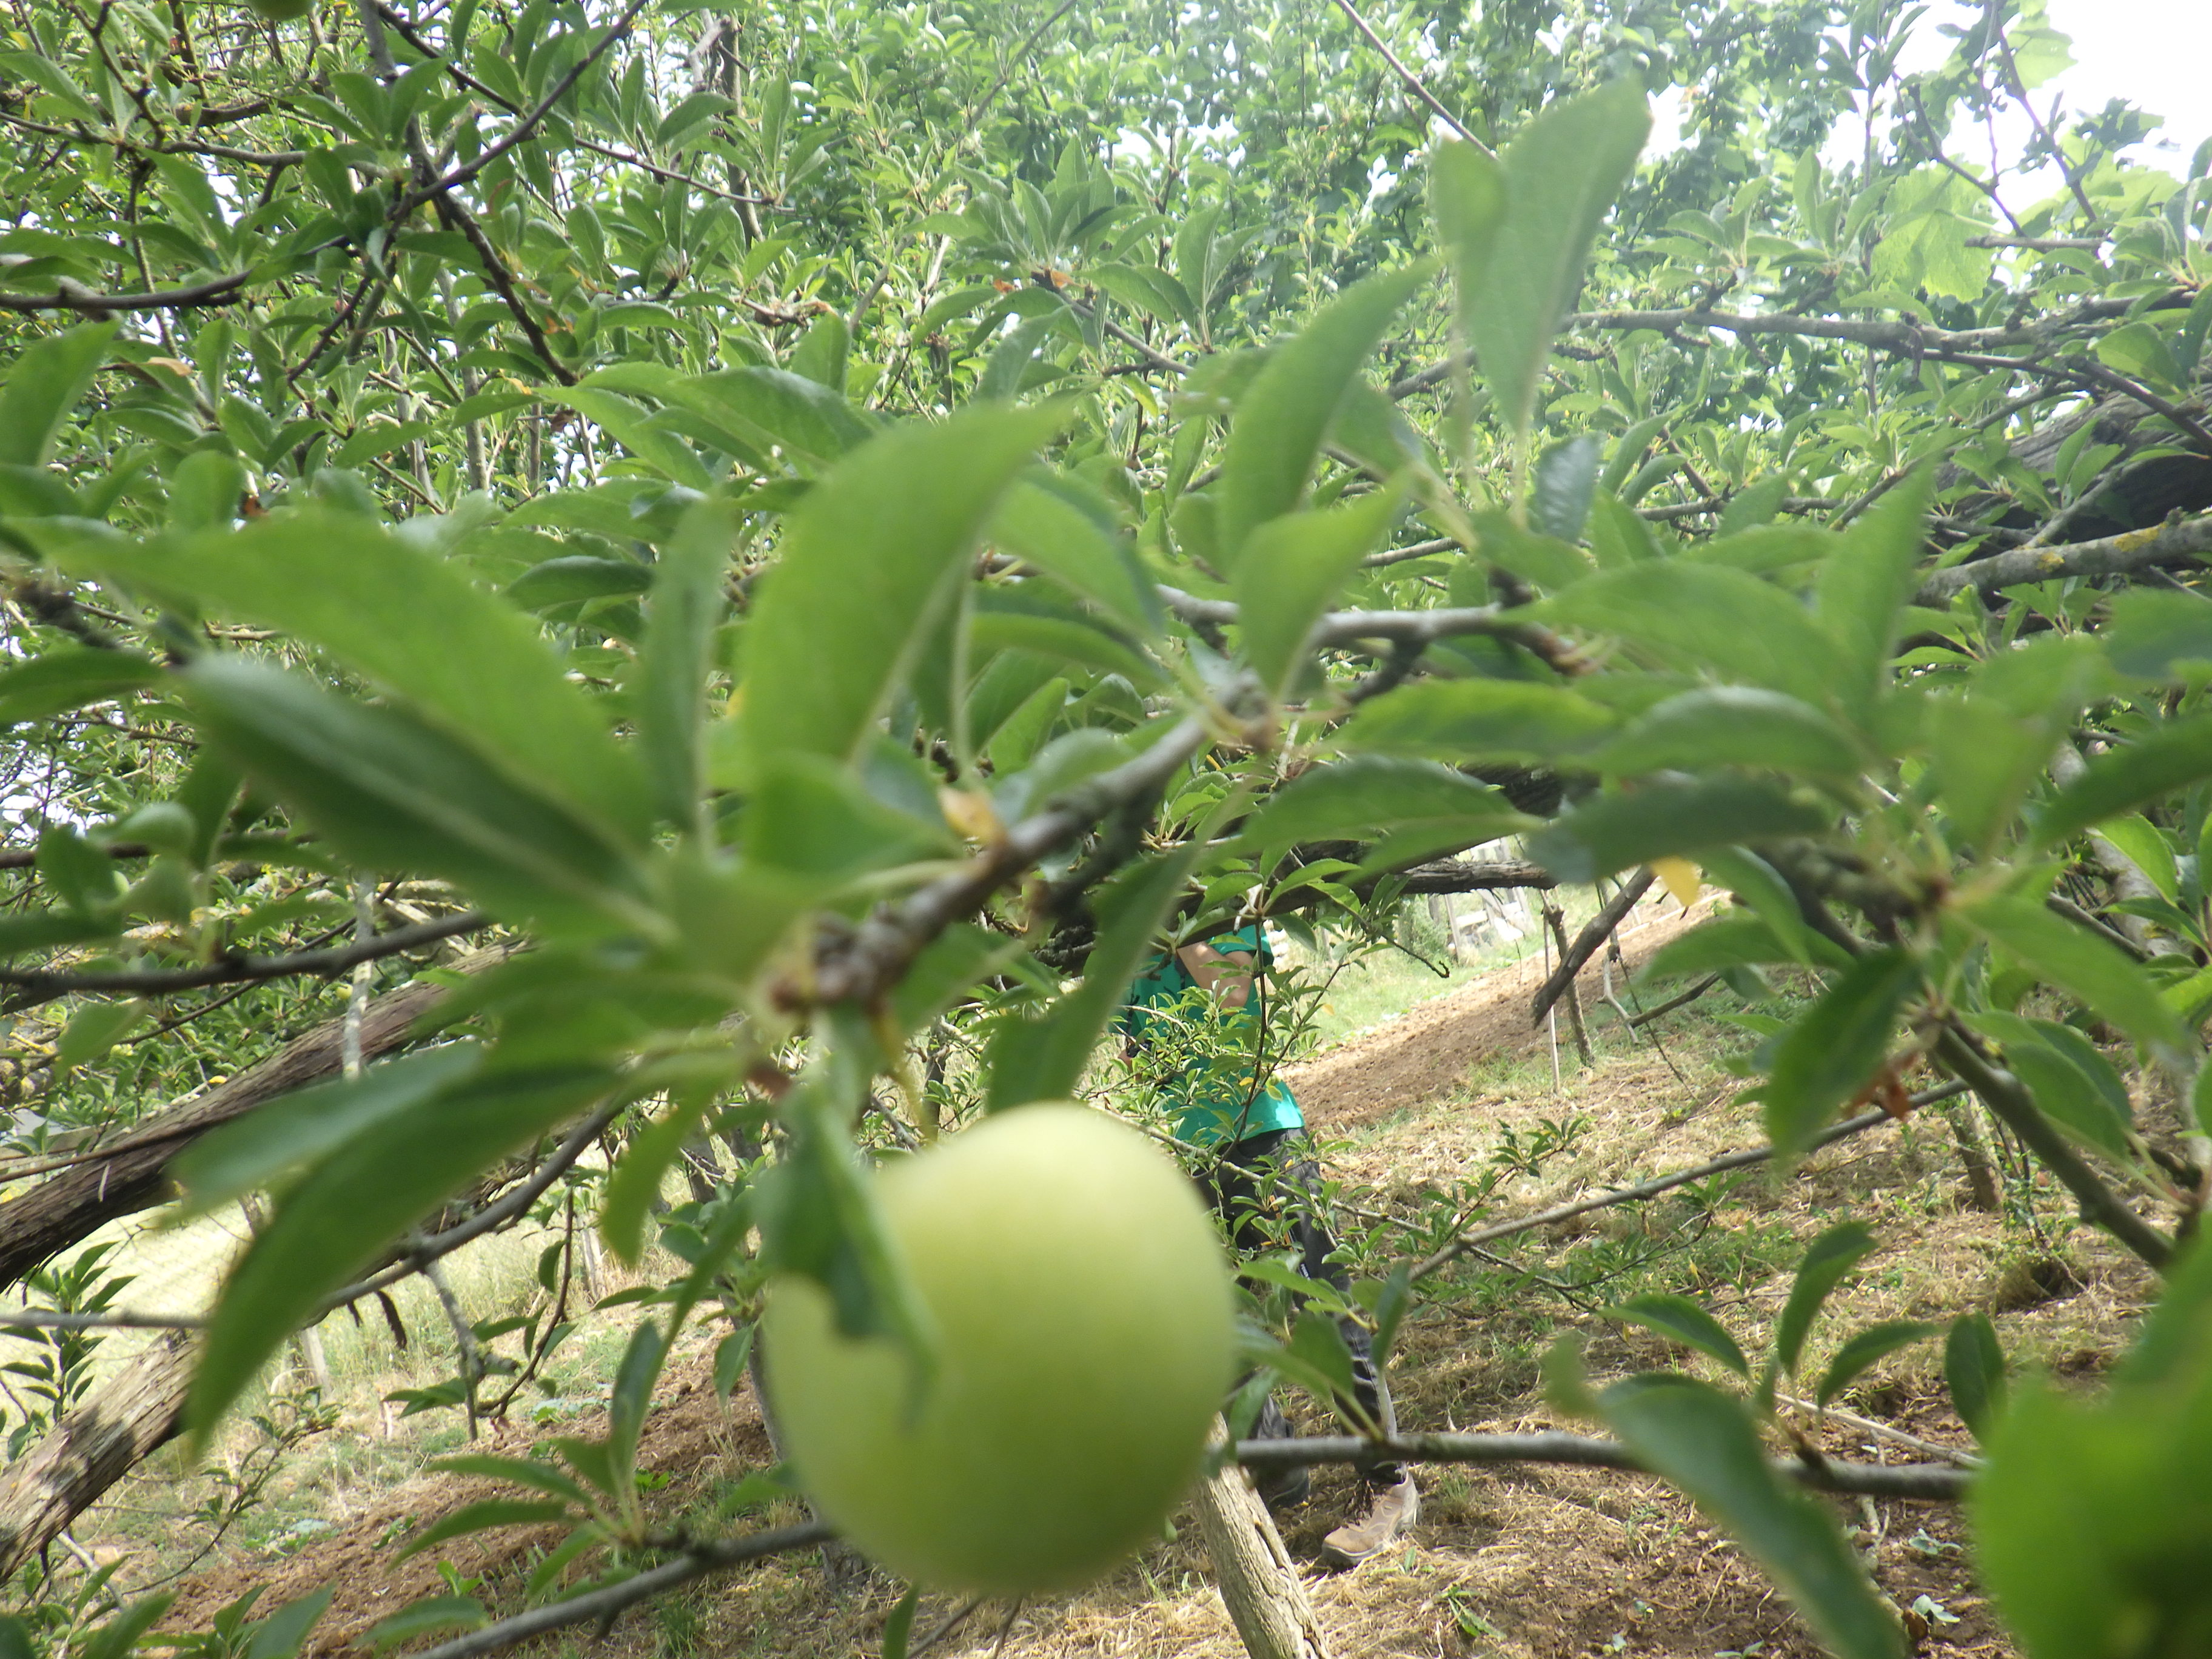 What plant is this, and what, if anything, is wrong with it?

plum, healthy
